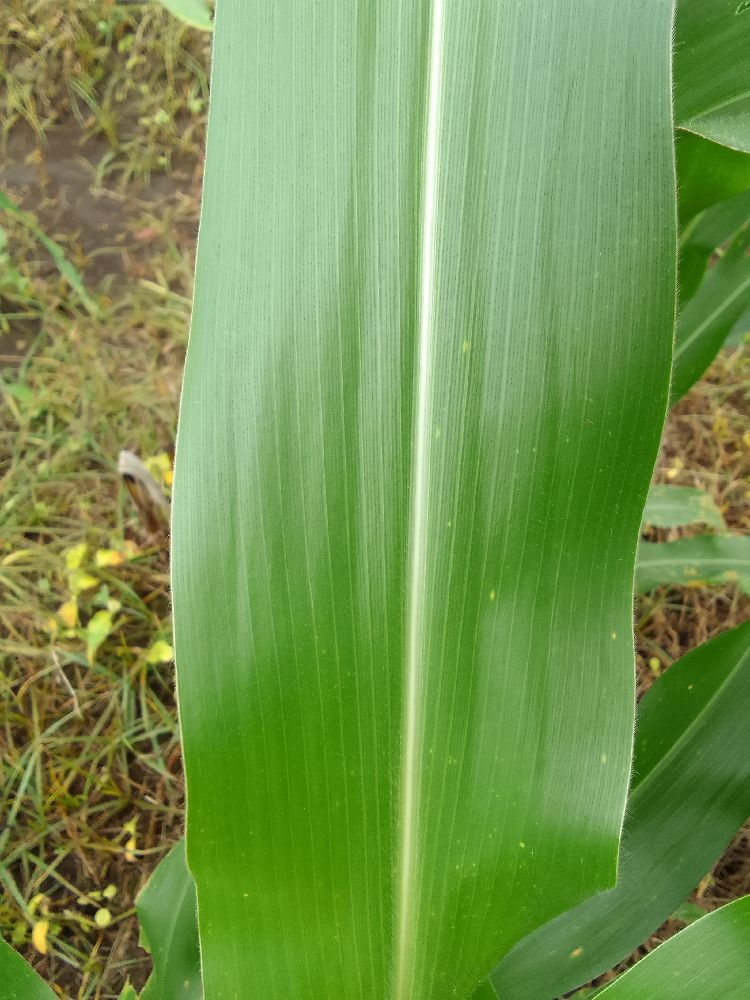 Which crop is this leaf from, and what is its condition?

maize, healthy
